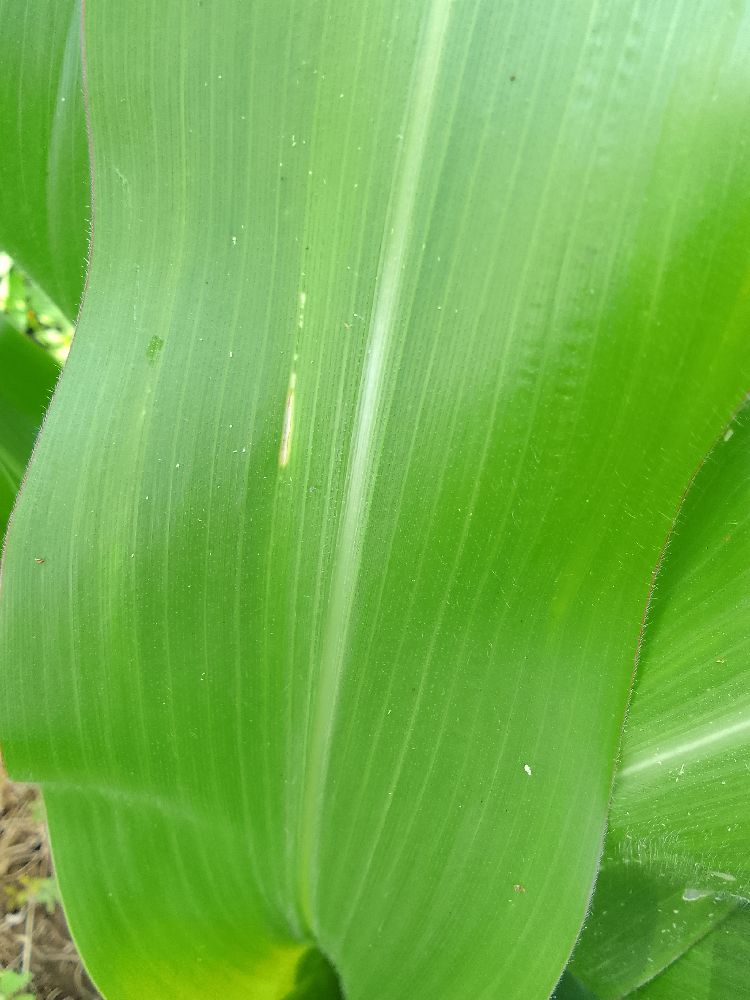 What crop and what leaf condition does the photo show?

maize, healthy
